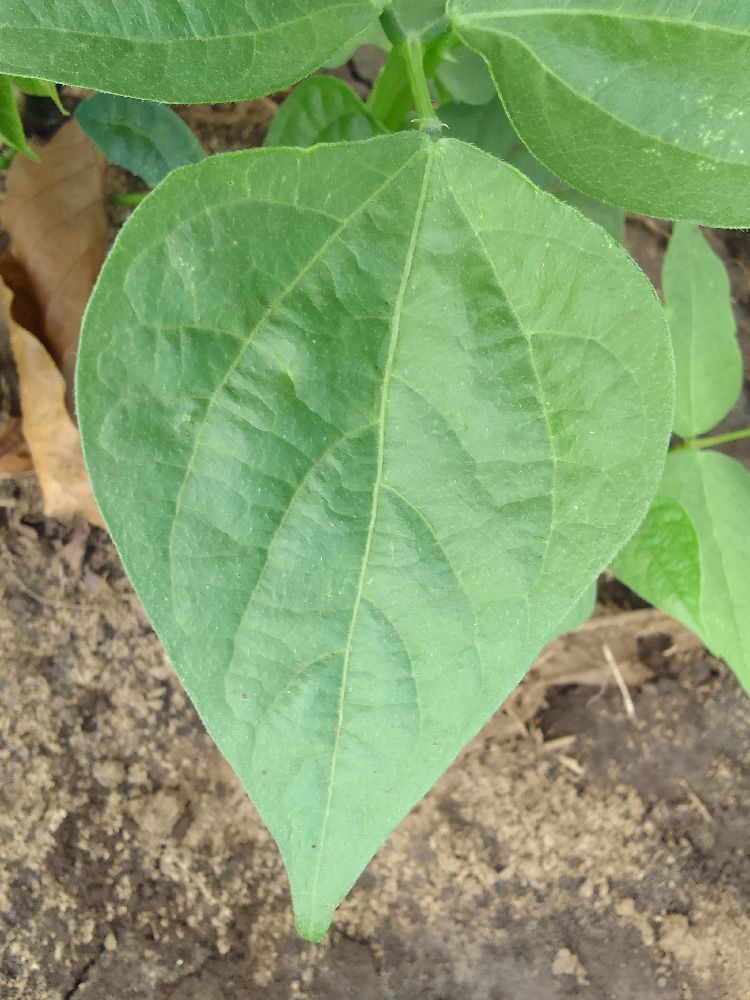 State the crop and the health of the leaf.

common bean, healthy
